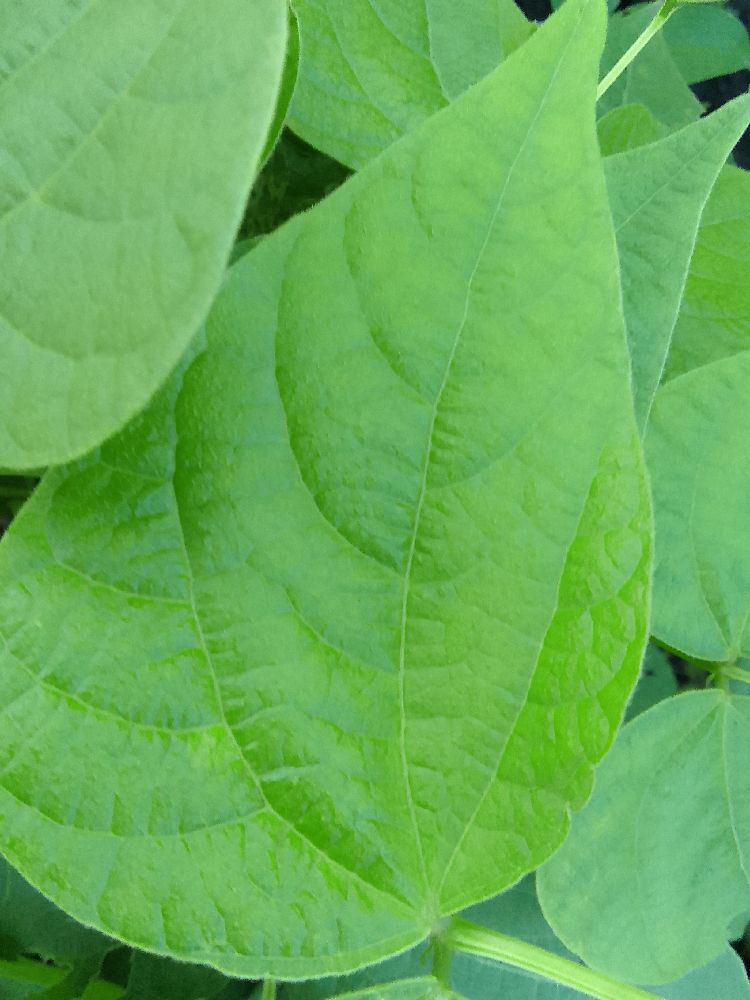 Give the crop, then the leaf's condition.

common bean, healthy
